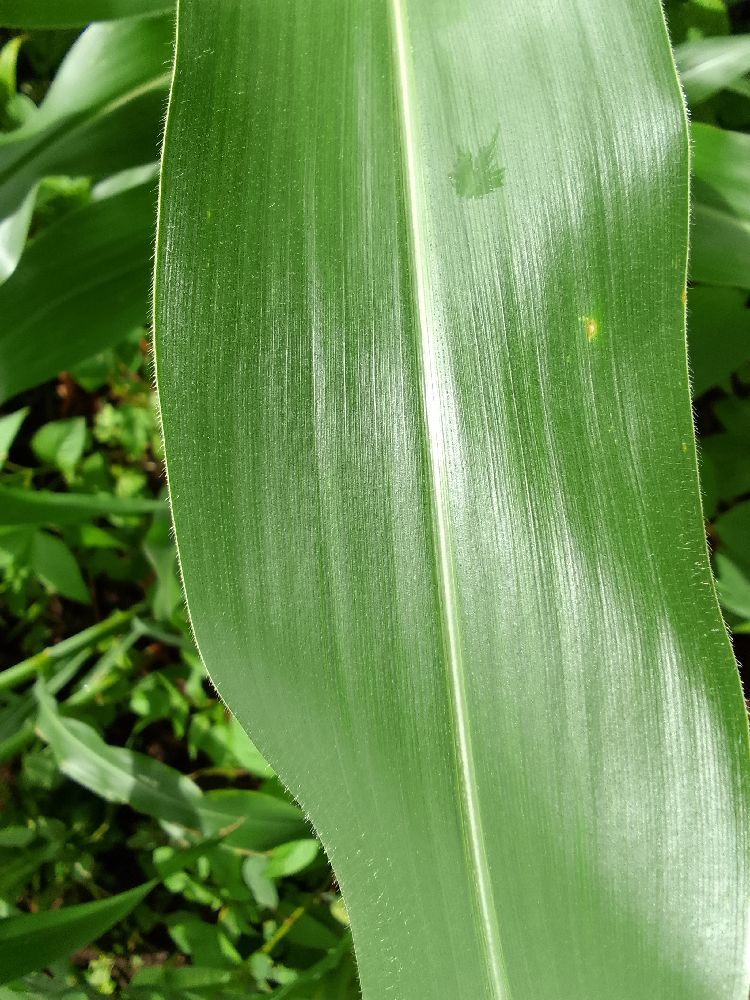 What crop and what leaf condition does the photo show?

maize, healthy
